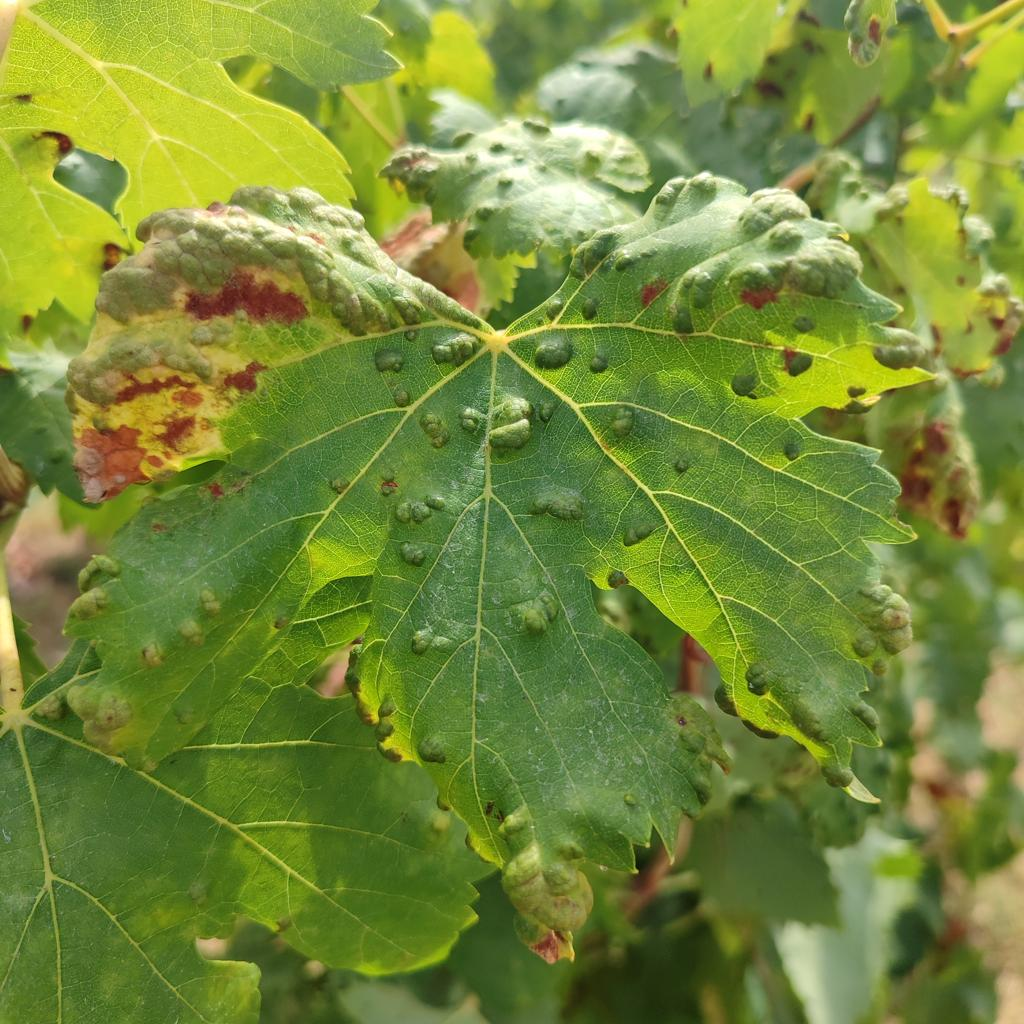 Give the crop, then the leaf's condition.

grapevine, erineum mite
